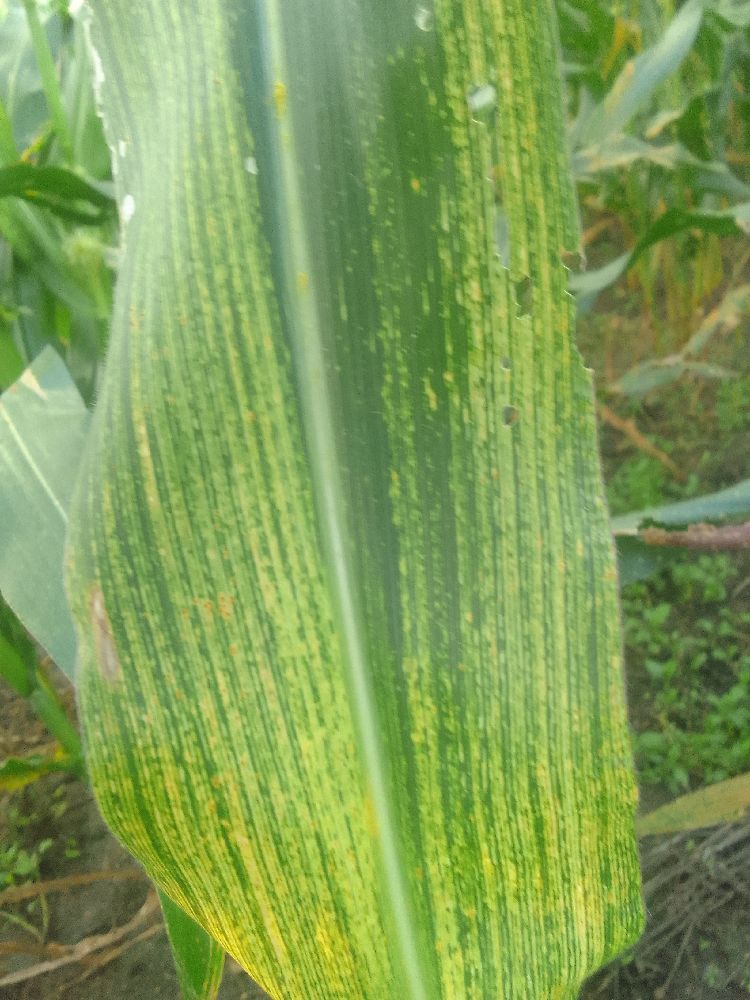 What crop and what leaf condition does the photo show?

maize, maize streak virus
